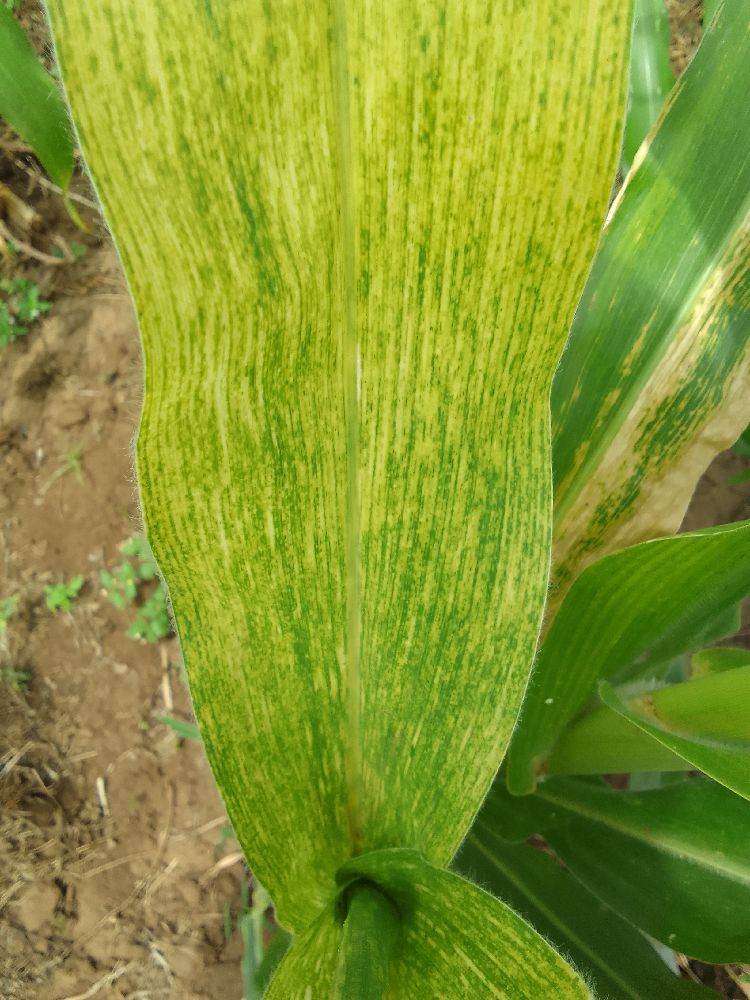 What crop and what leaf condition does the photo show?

maize, maize lethal necrosis
